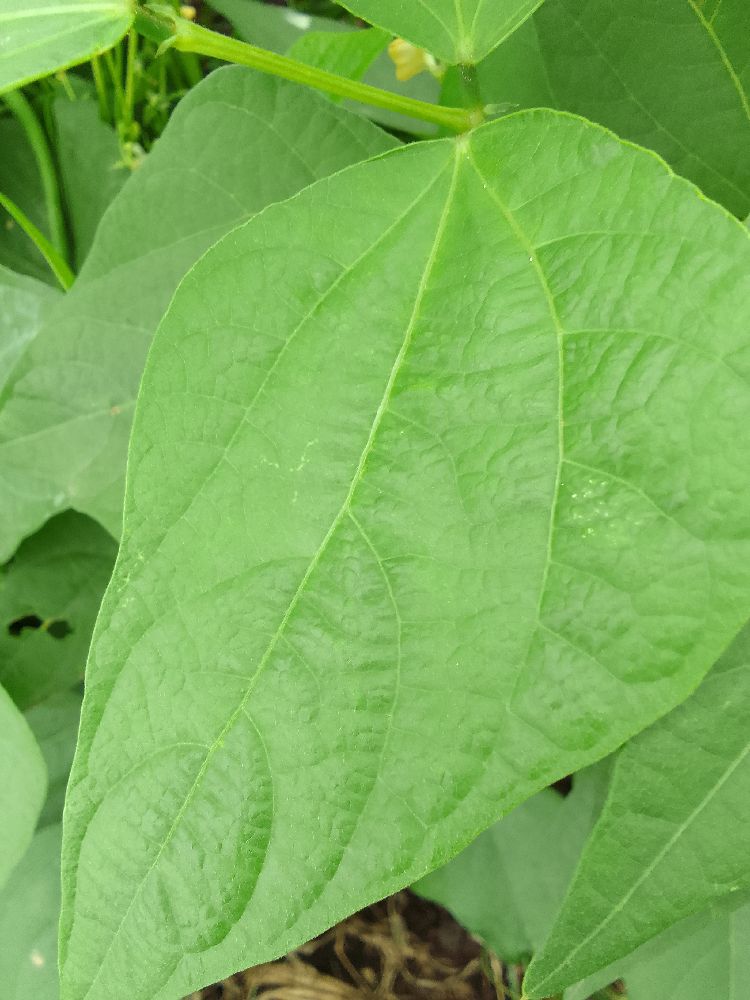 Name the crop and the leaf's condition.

common bean, healthy
